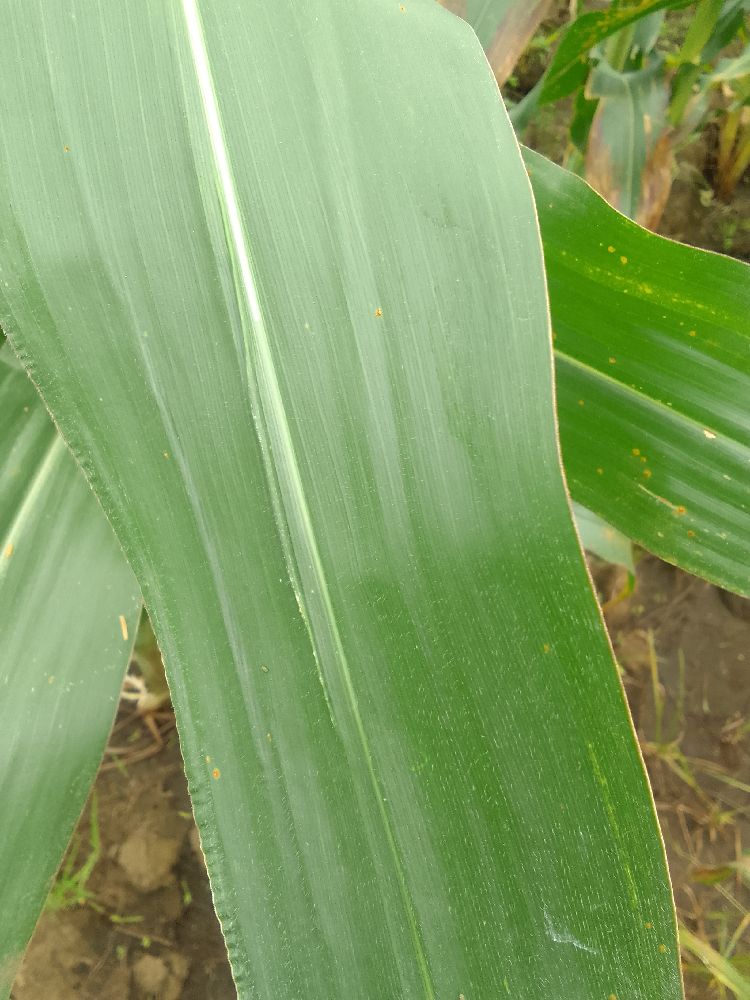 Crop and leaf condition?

maize, healthy
